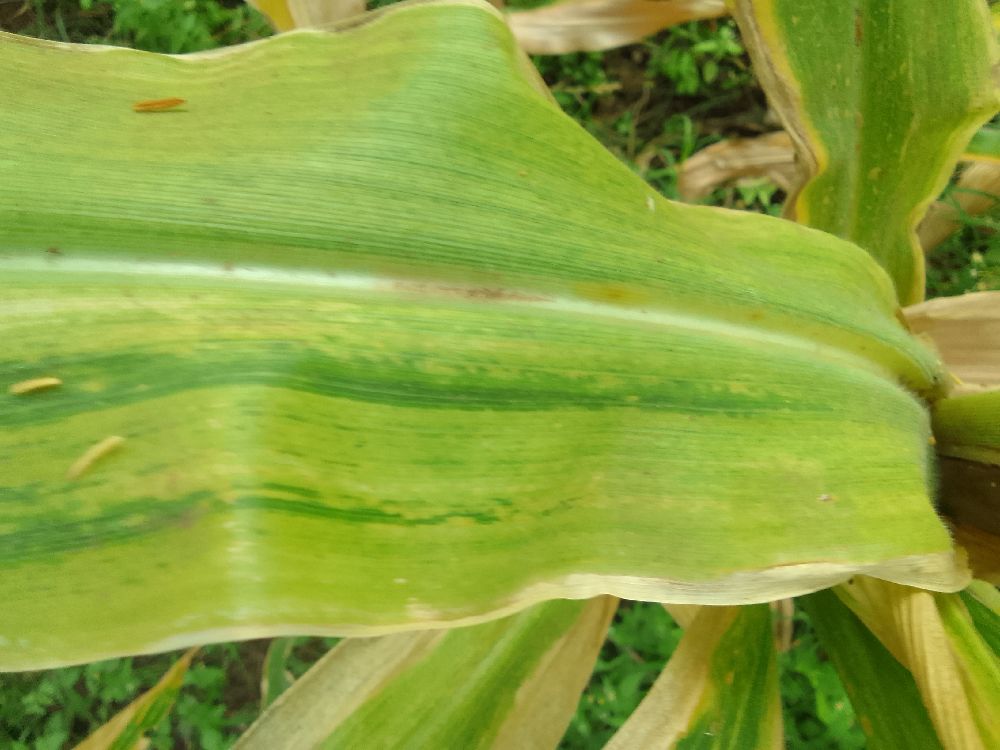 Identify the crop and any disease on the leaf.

maize, maize lethal necrosis
